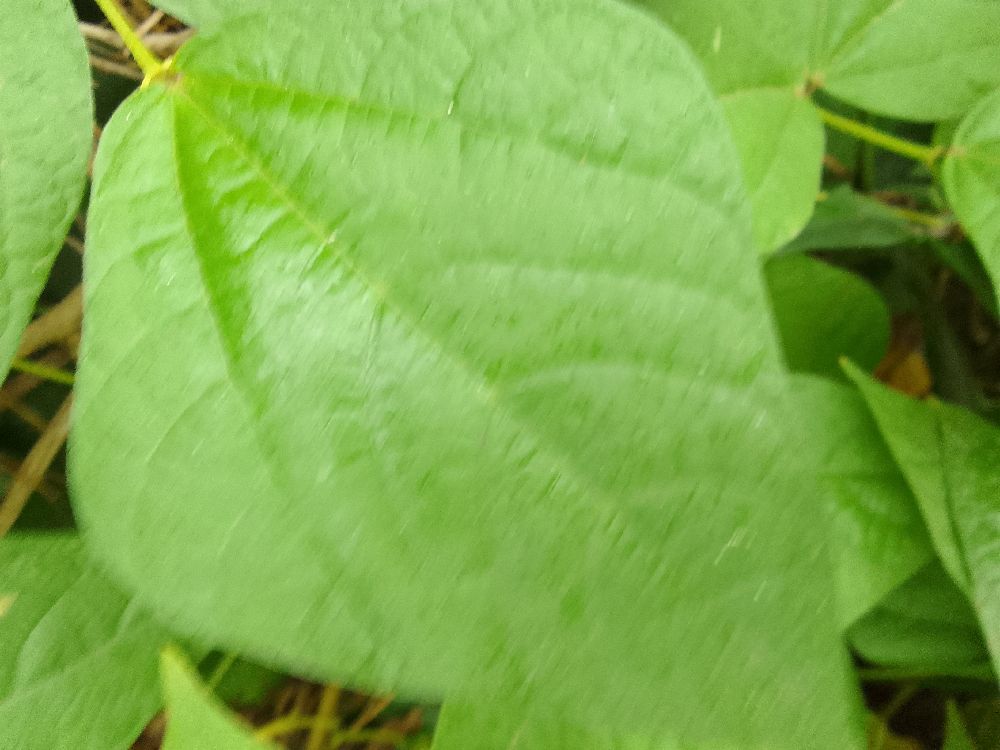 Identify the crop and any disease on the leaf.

common bean, healthy
